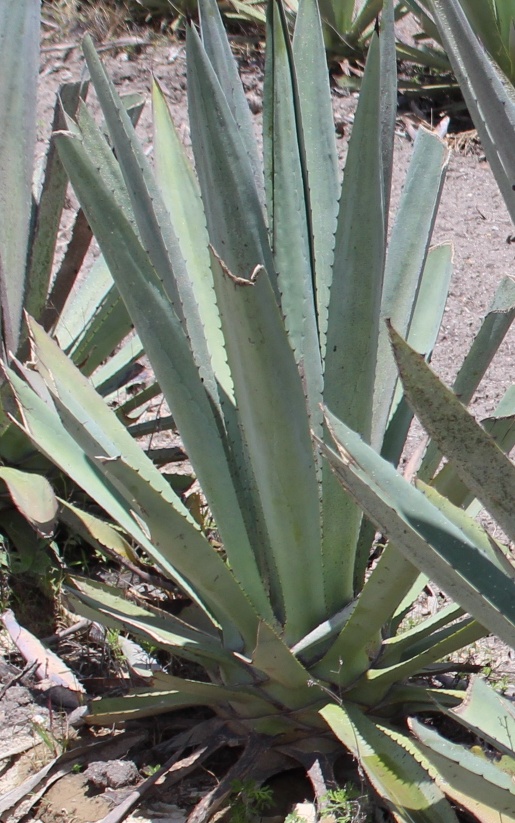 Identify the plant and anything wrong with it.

agave, small
